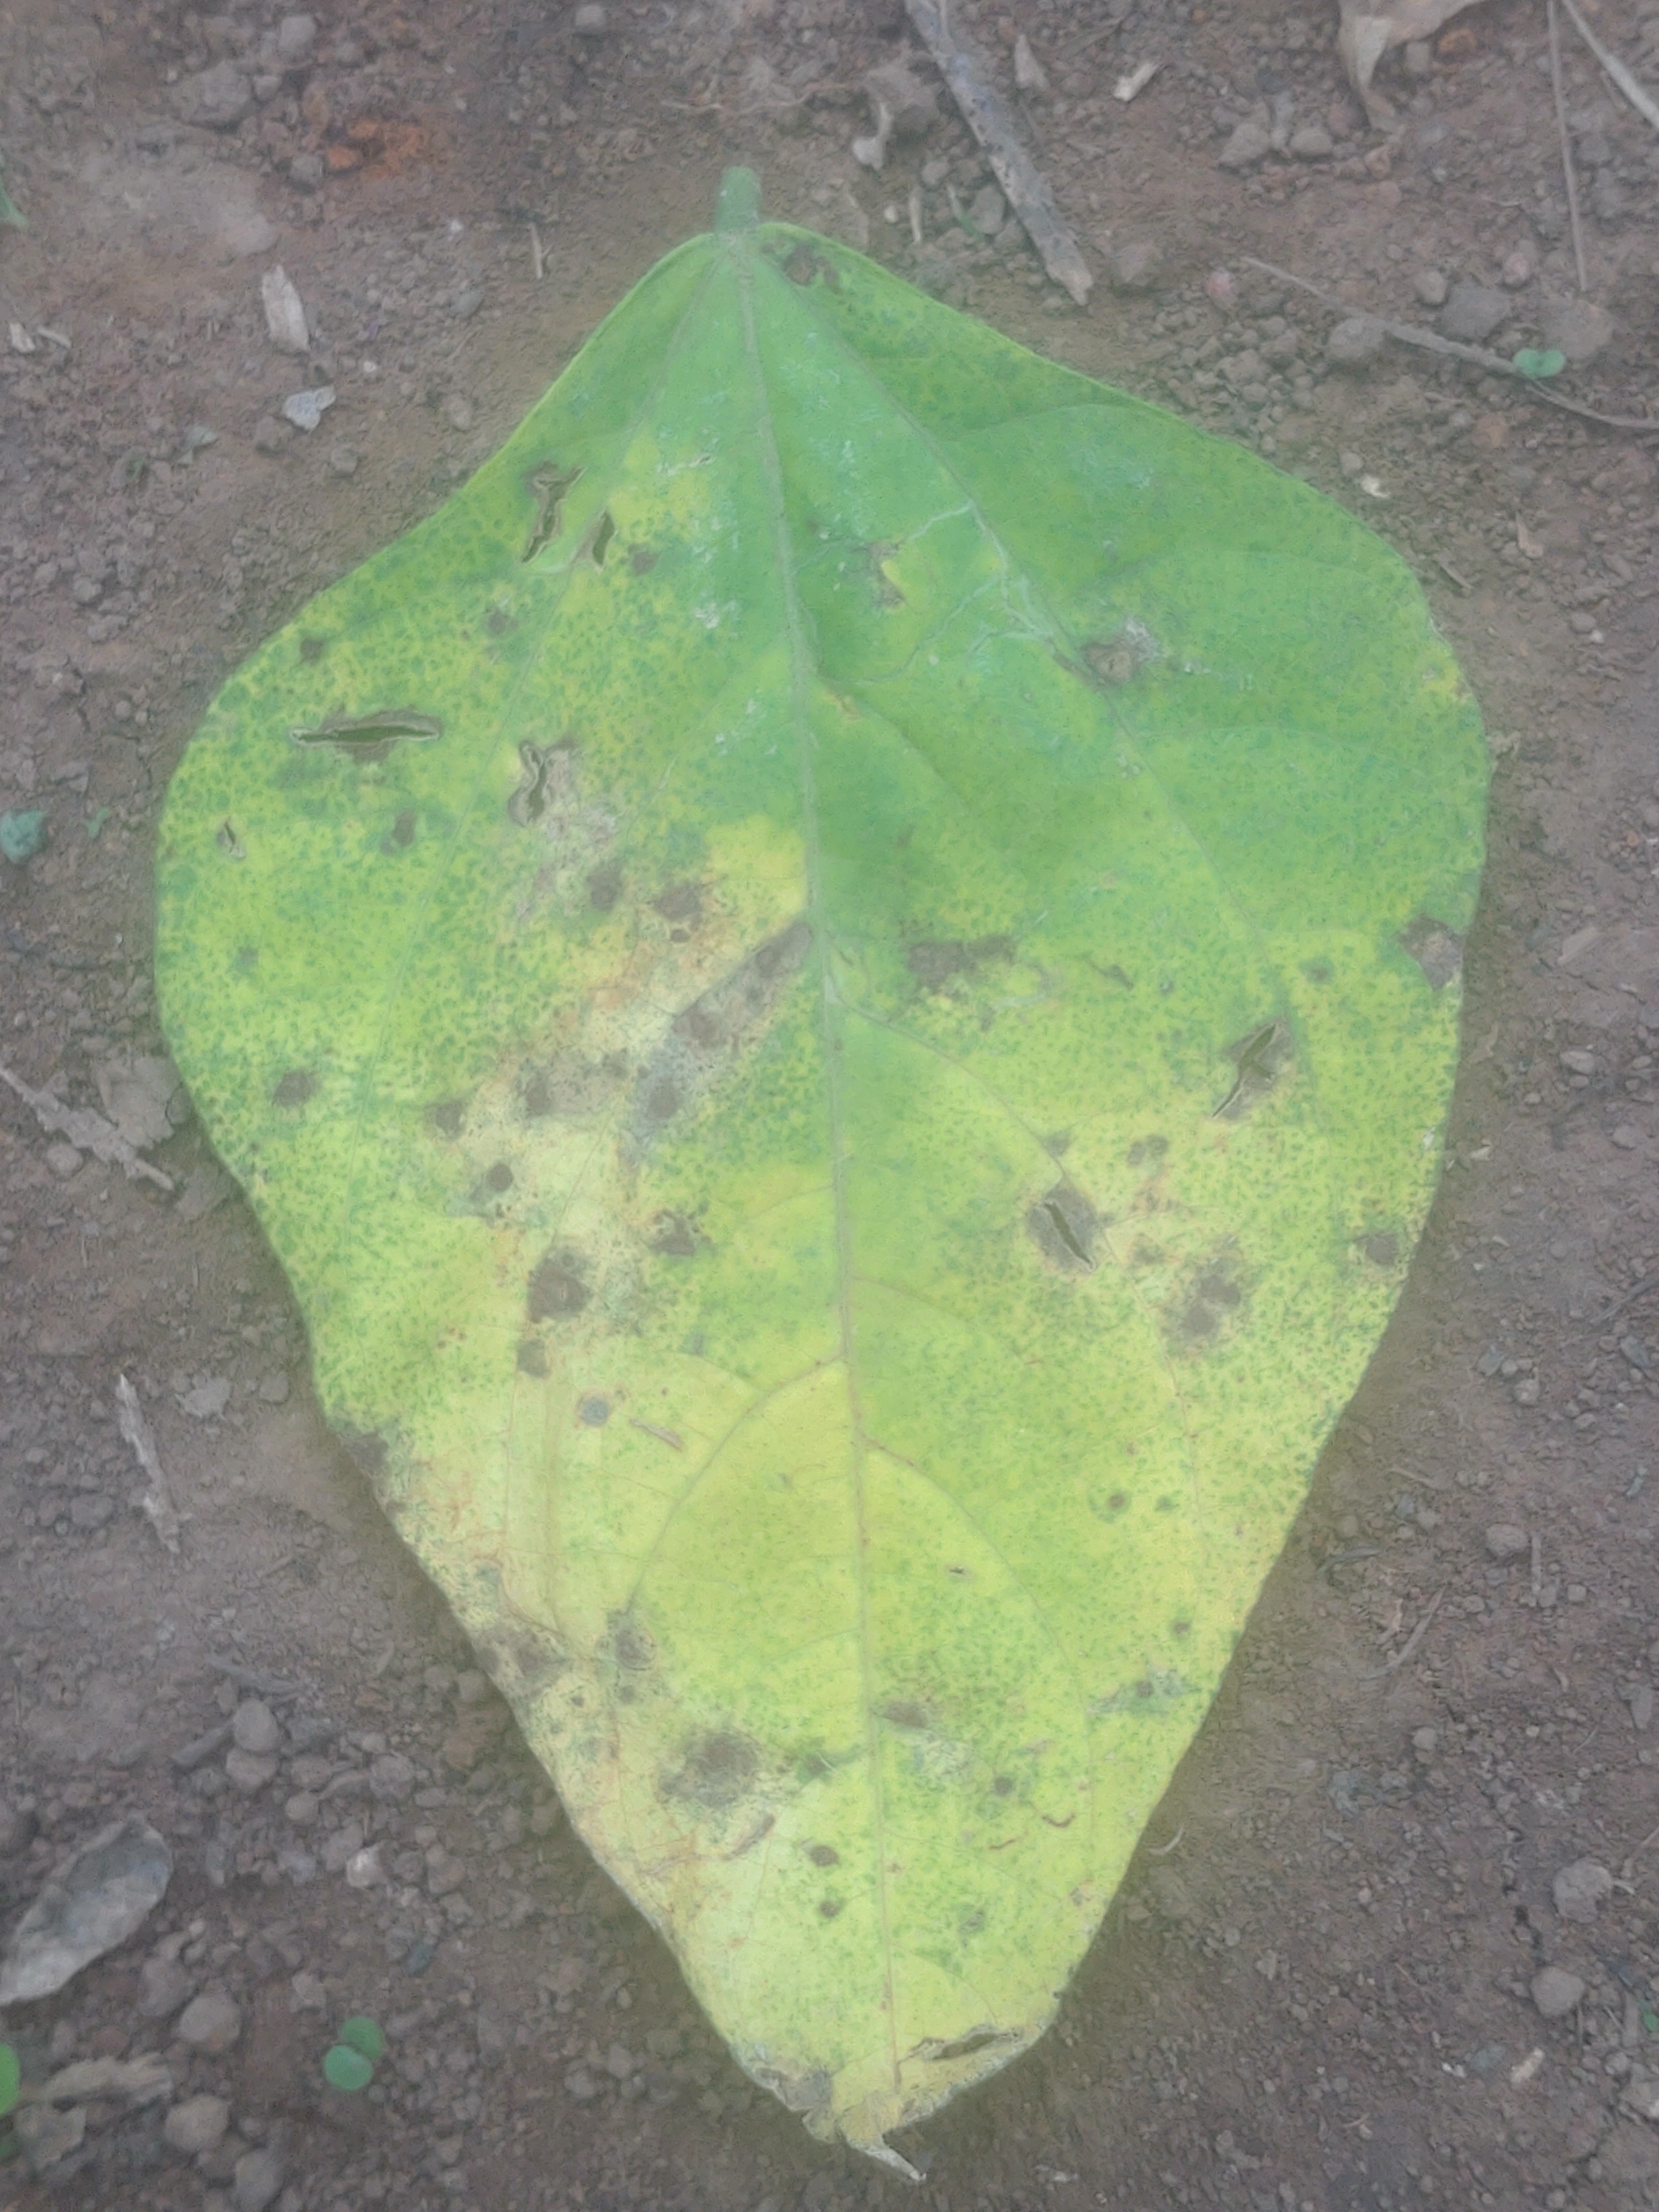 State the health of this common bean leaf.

anthracnose
